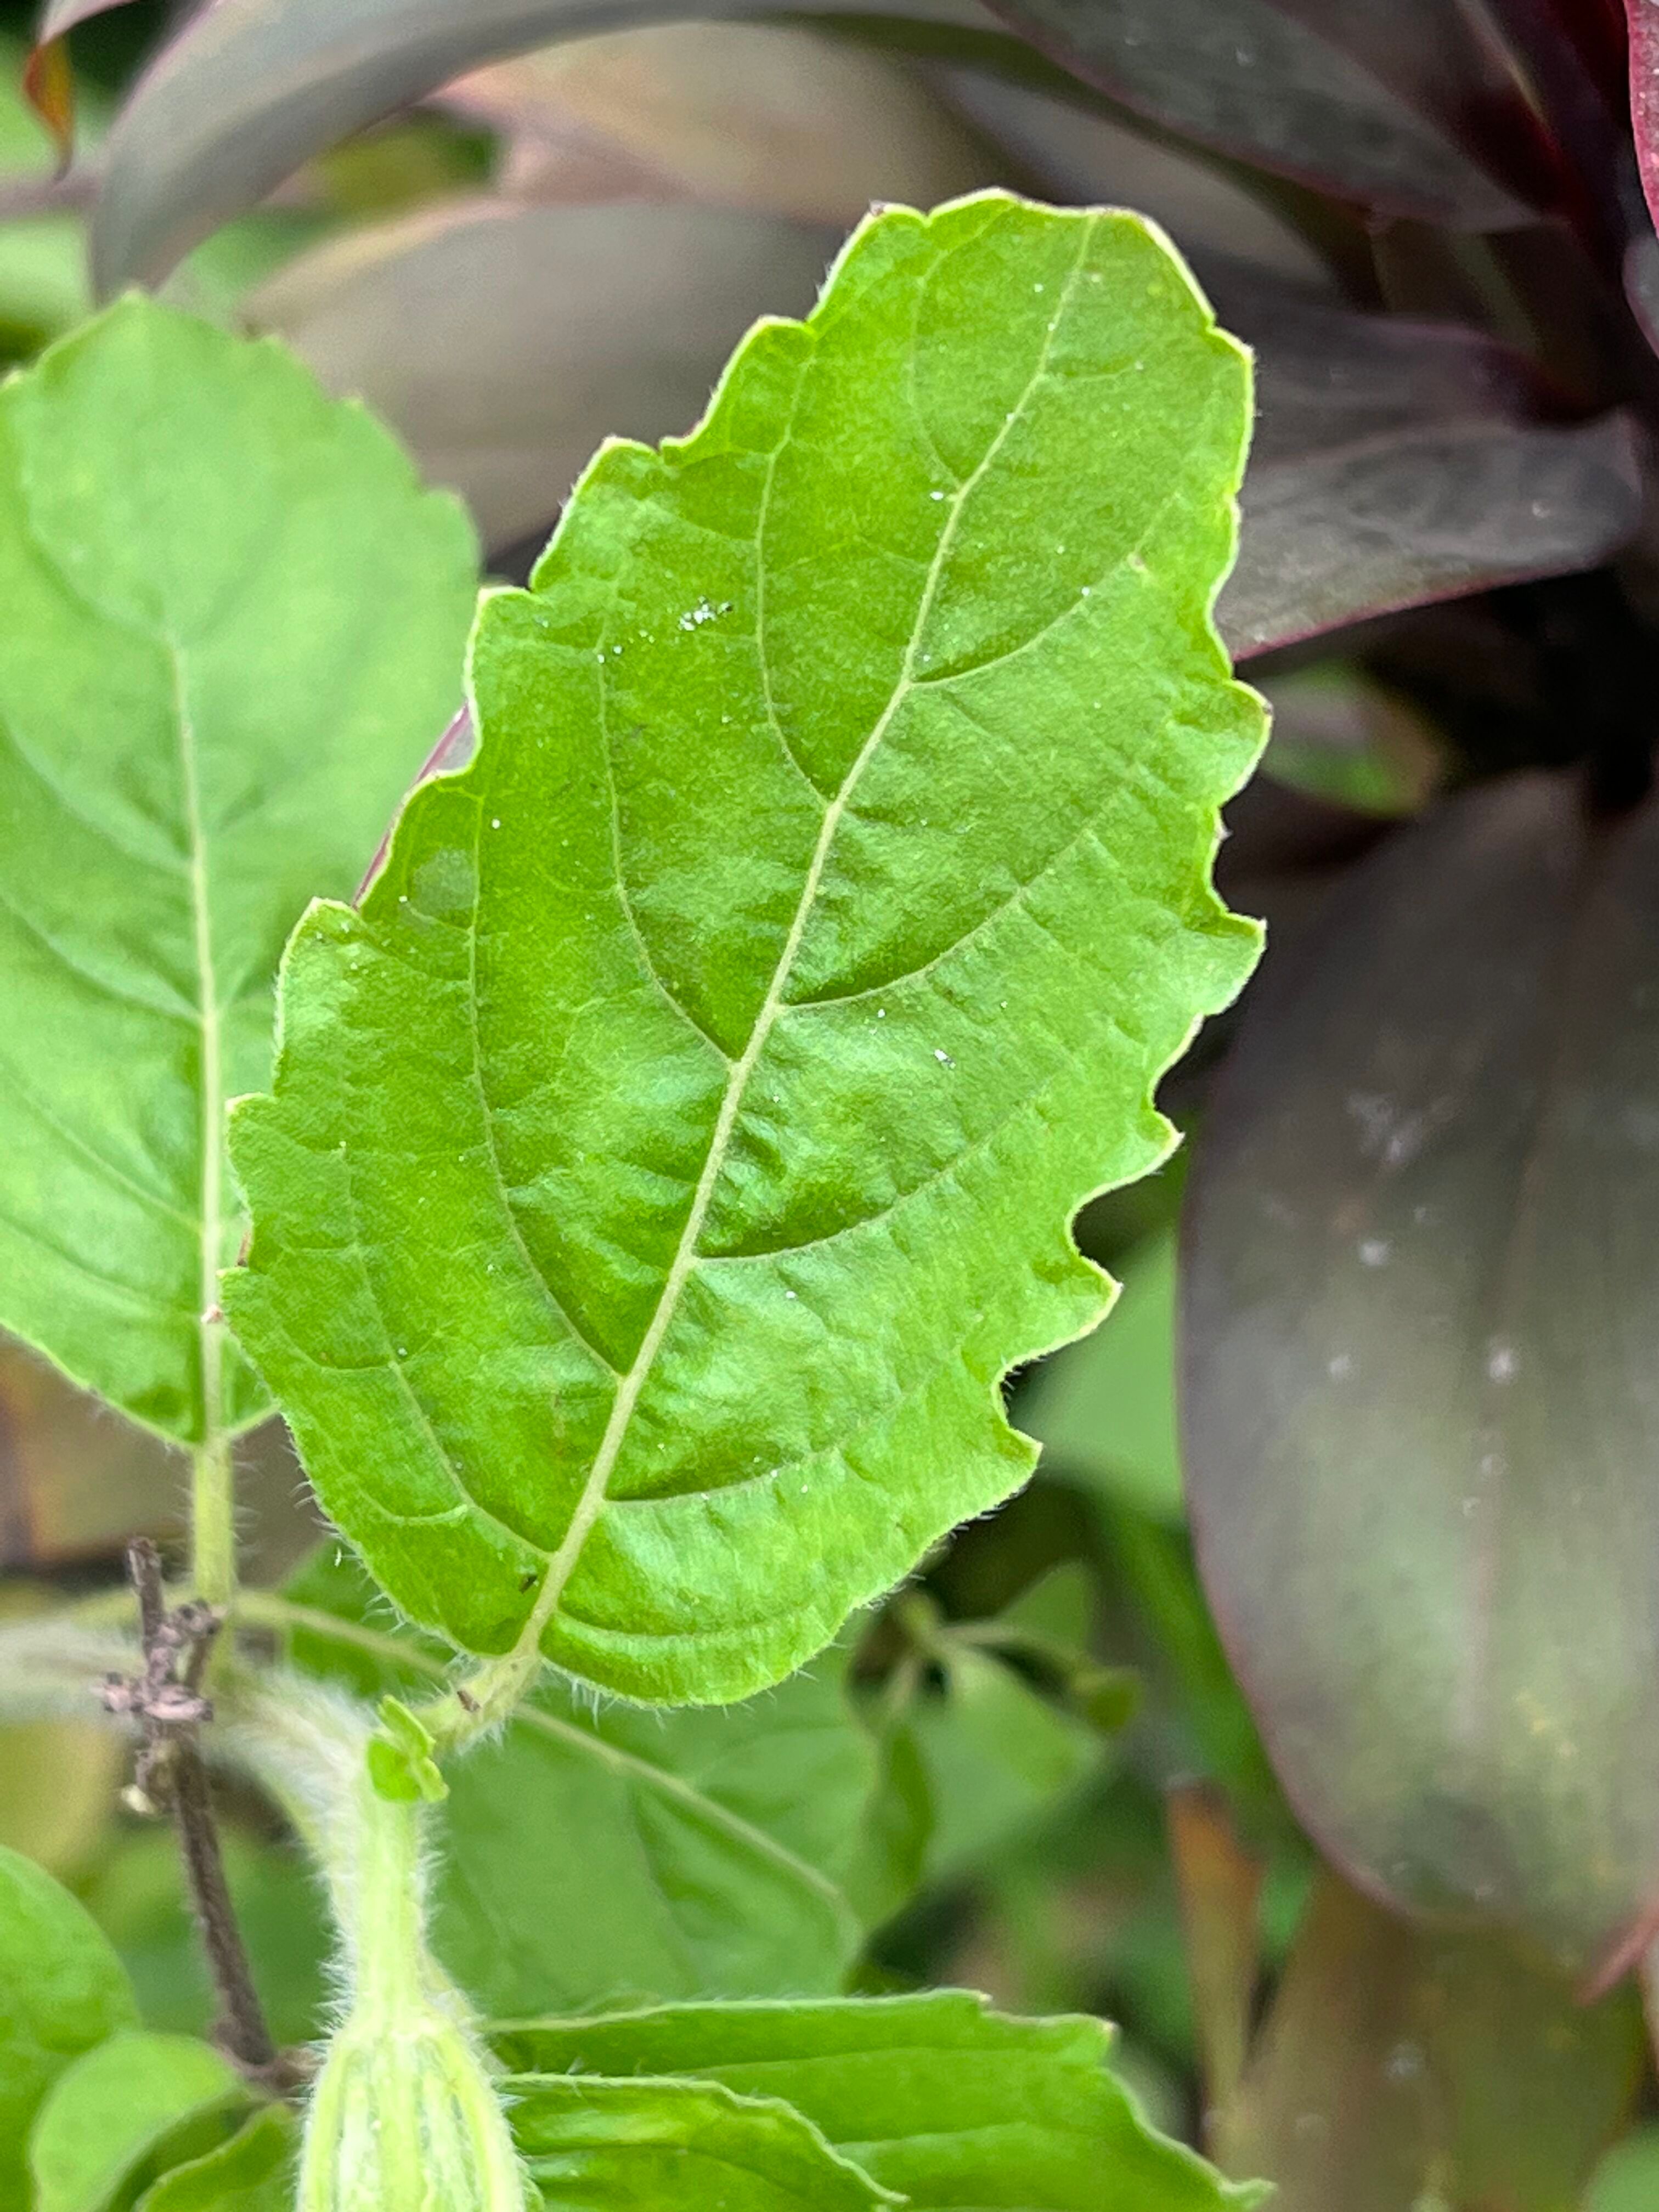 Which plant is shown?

tulshi
